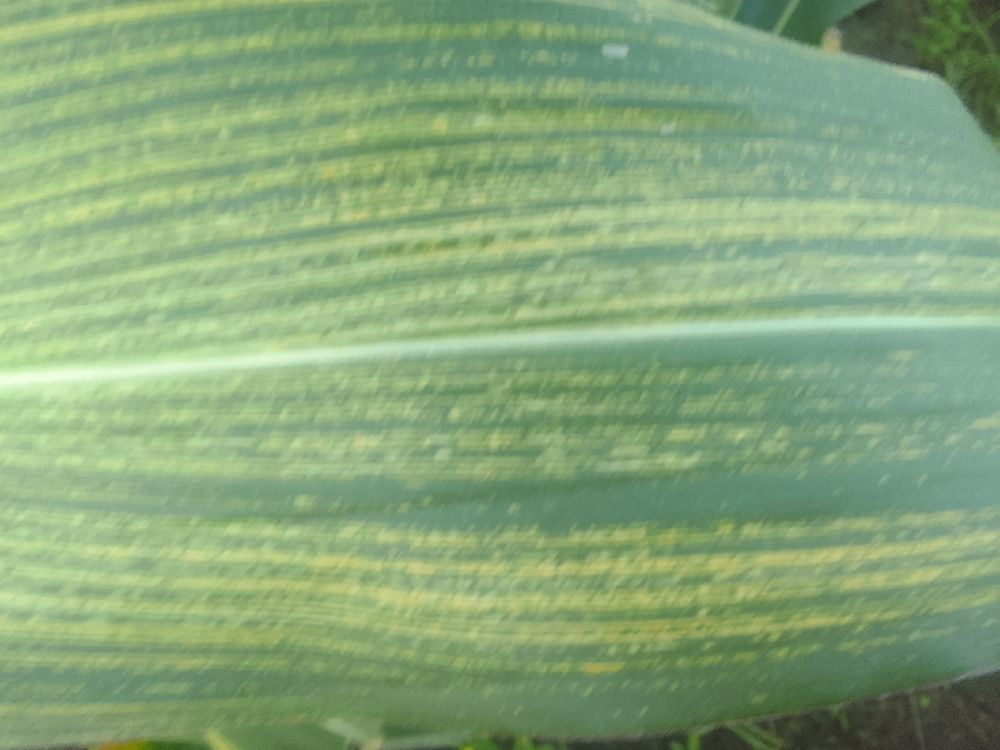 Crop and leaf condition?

maize, maize streak virus
